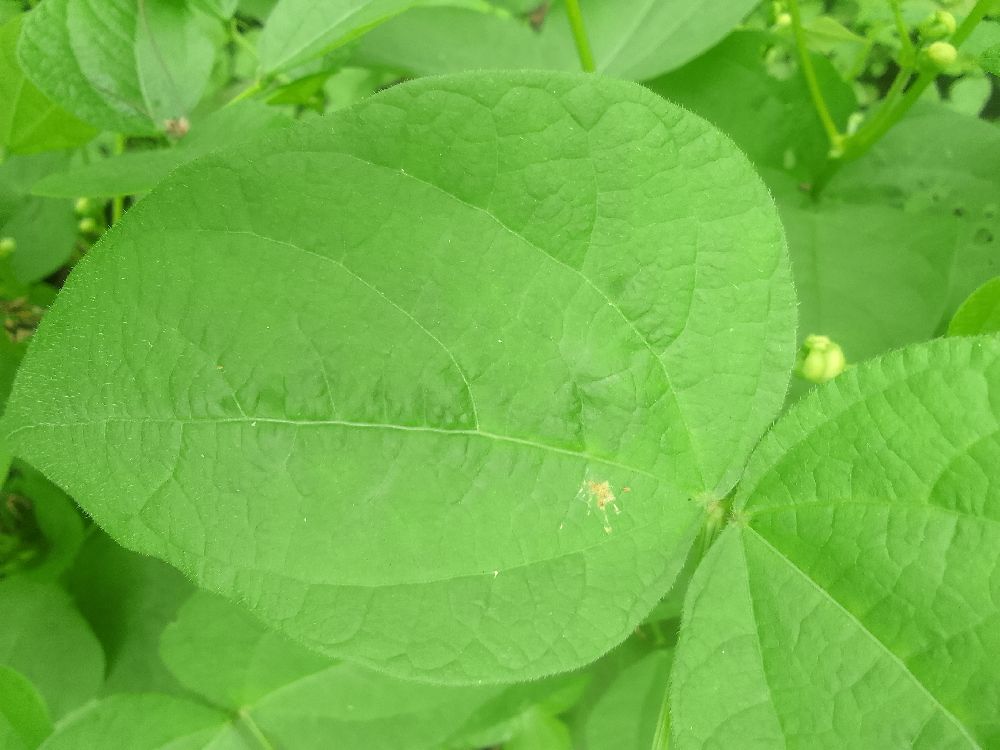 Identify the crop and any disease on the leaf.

common bean, healthy
